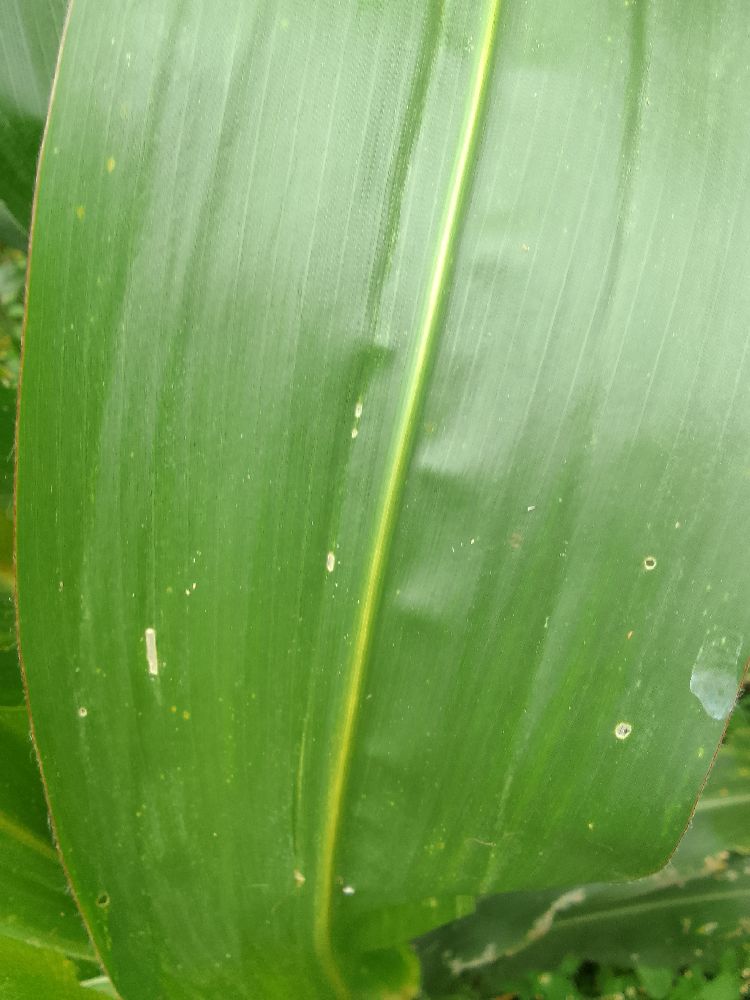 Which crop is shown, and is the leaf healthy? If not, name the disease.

maize, healthy
